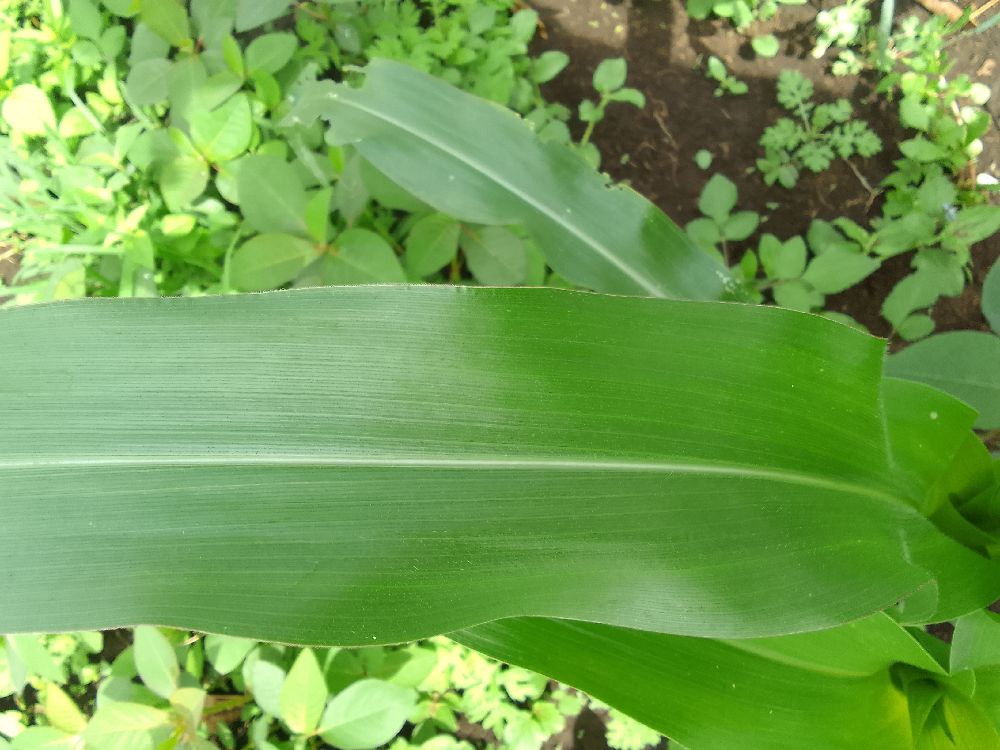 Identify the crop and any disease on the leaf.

maize, healthy
